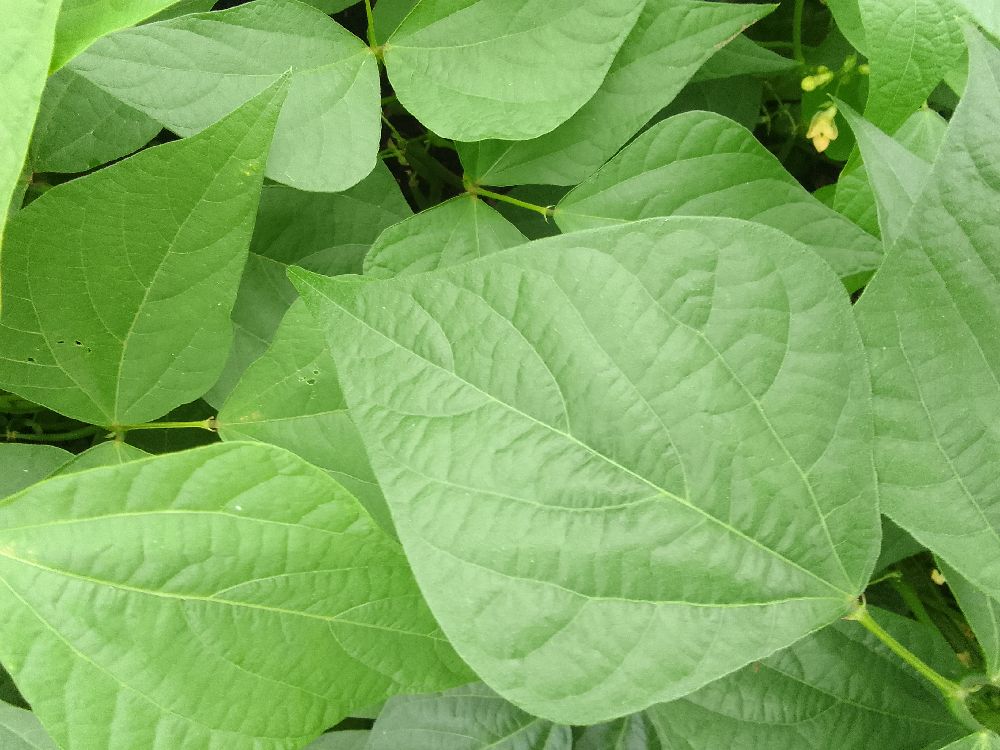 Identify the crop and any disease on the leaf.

common bean, healthy
